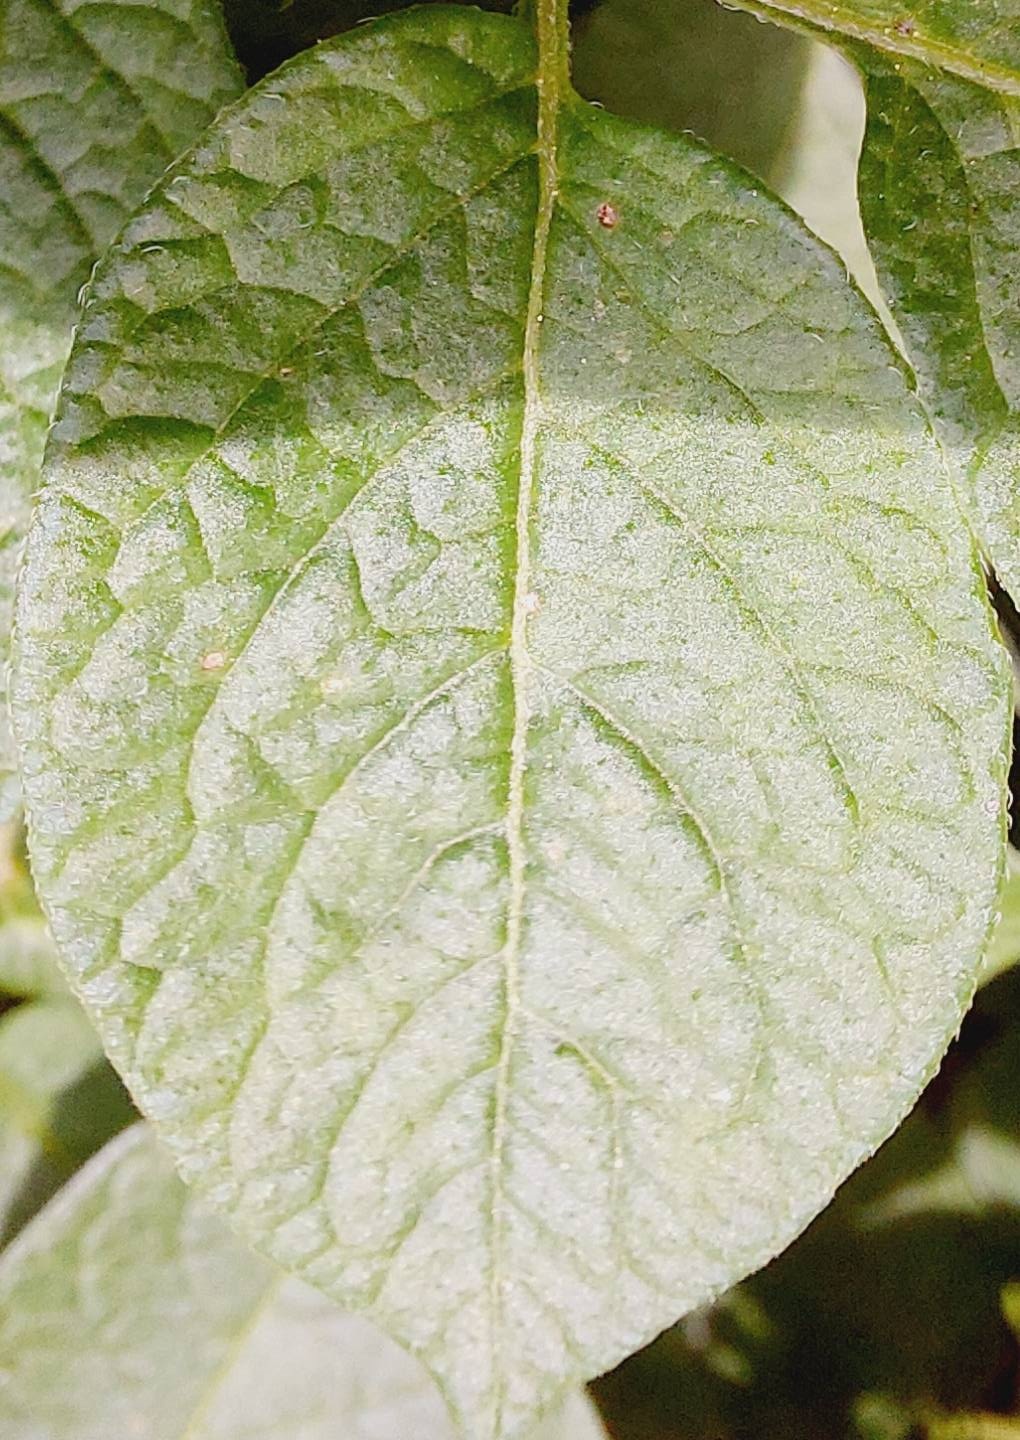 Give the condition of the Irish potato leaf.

healthy
